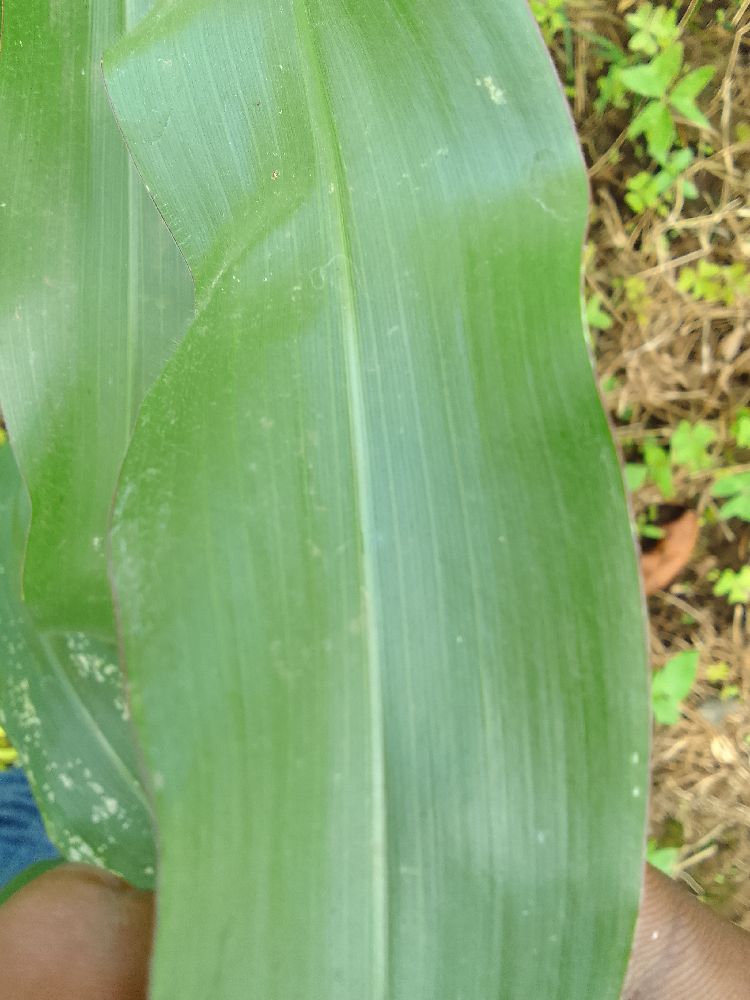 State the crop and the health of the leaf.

maize, healthy
